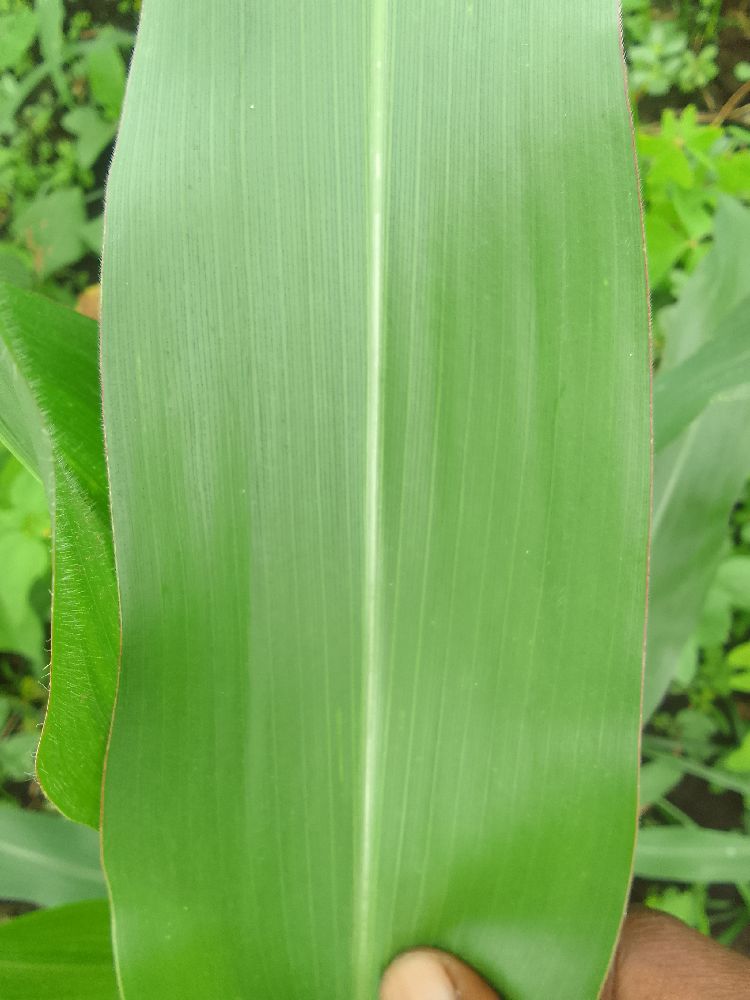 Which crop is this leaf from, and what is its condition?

maize, healthy
